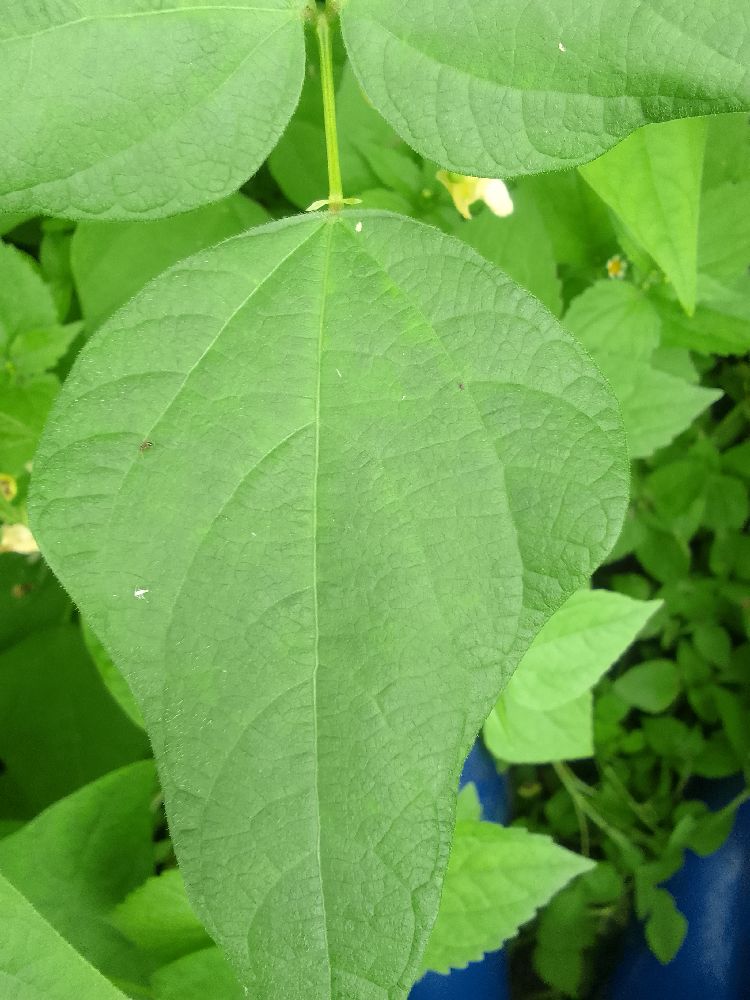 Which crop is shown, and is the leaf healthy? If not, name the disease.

common bean, healthy
